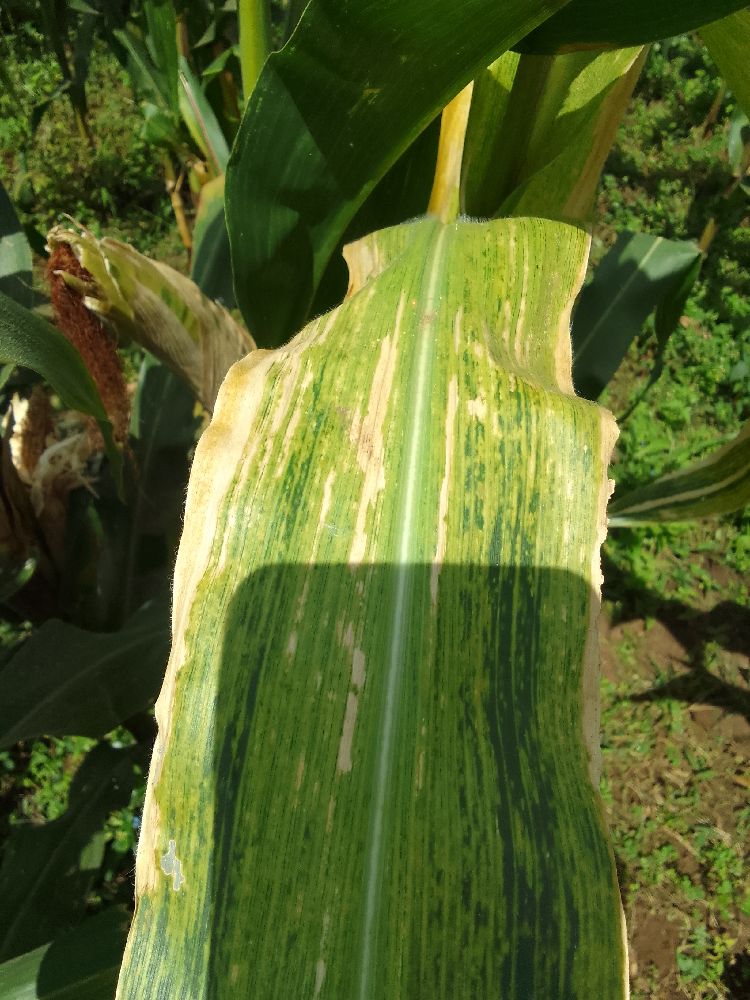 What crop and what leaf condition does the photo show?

maize, maize lethal necrosis
